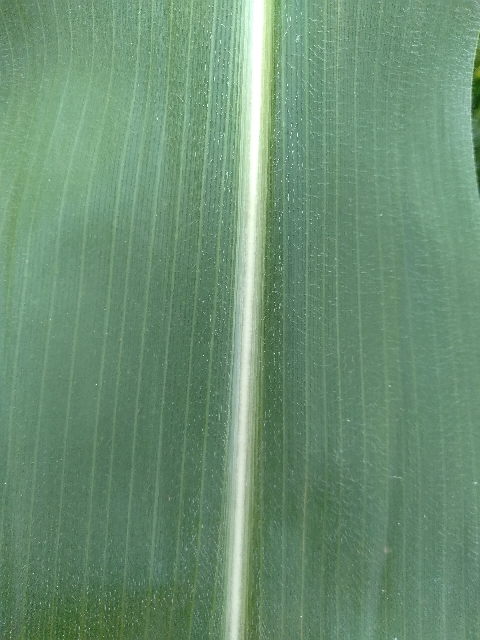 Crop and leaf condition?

maize, healthy
